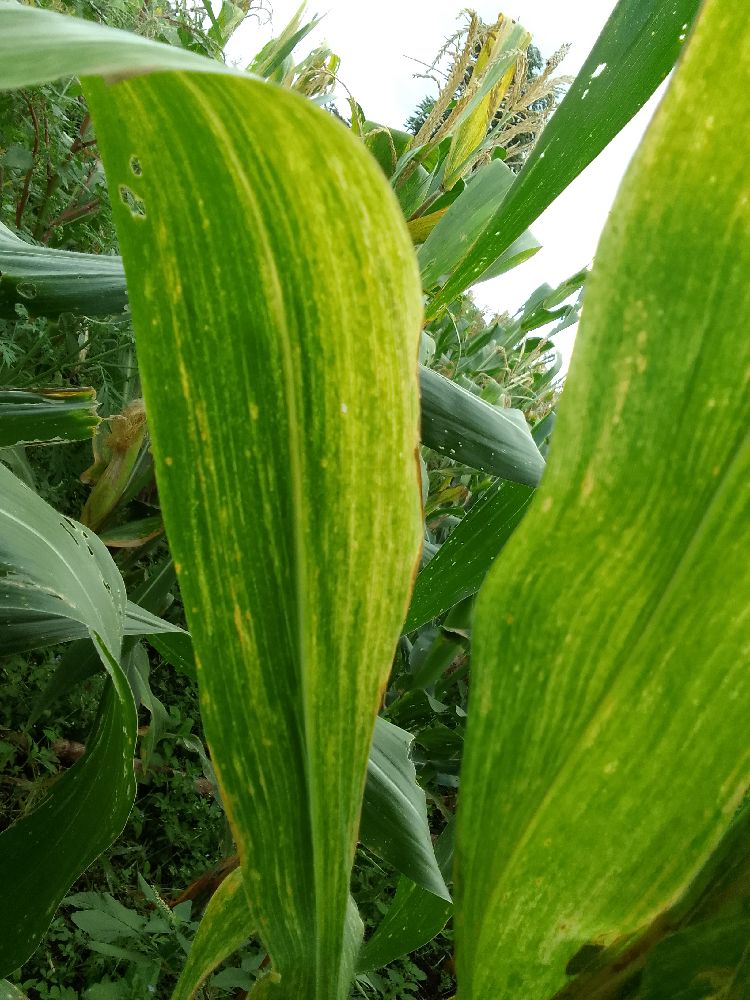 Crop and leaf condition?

maize, maize lethal necrosis
